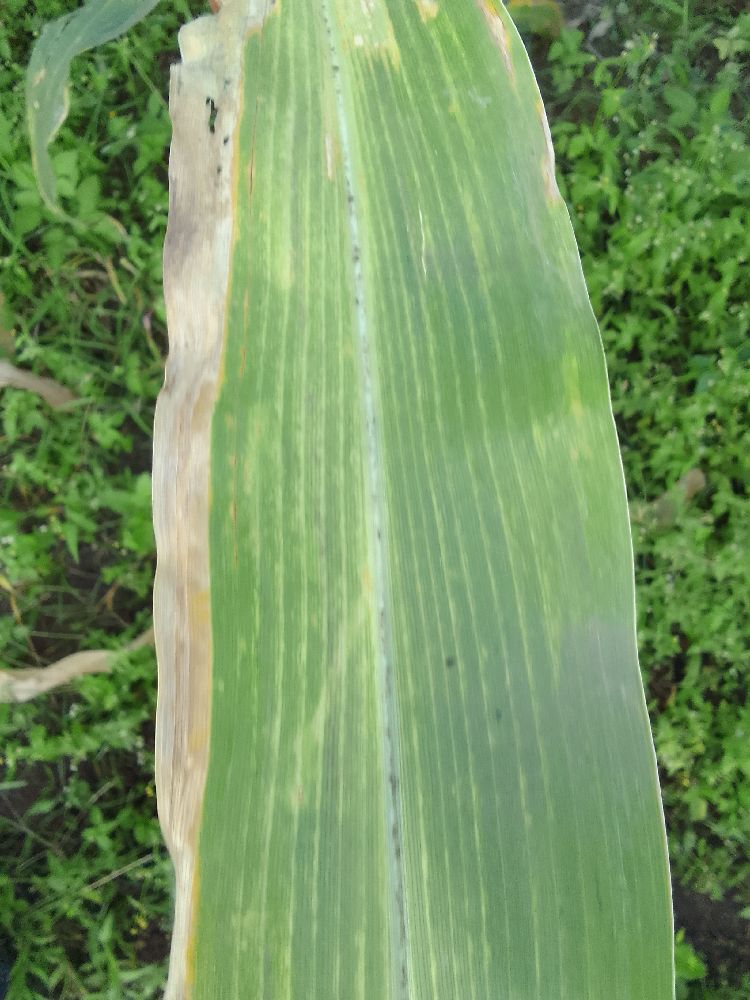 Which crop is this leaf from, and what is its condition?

maize, maize lethal necrosis
